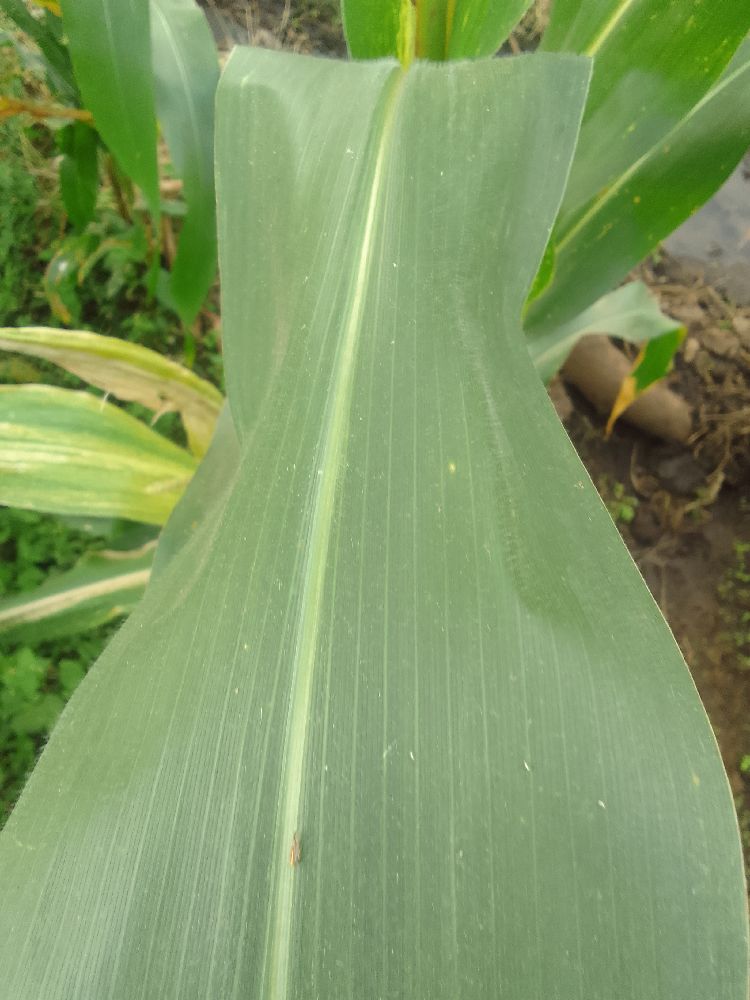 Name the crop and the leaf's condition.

maize, healthy
